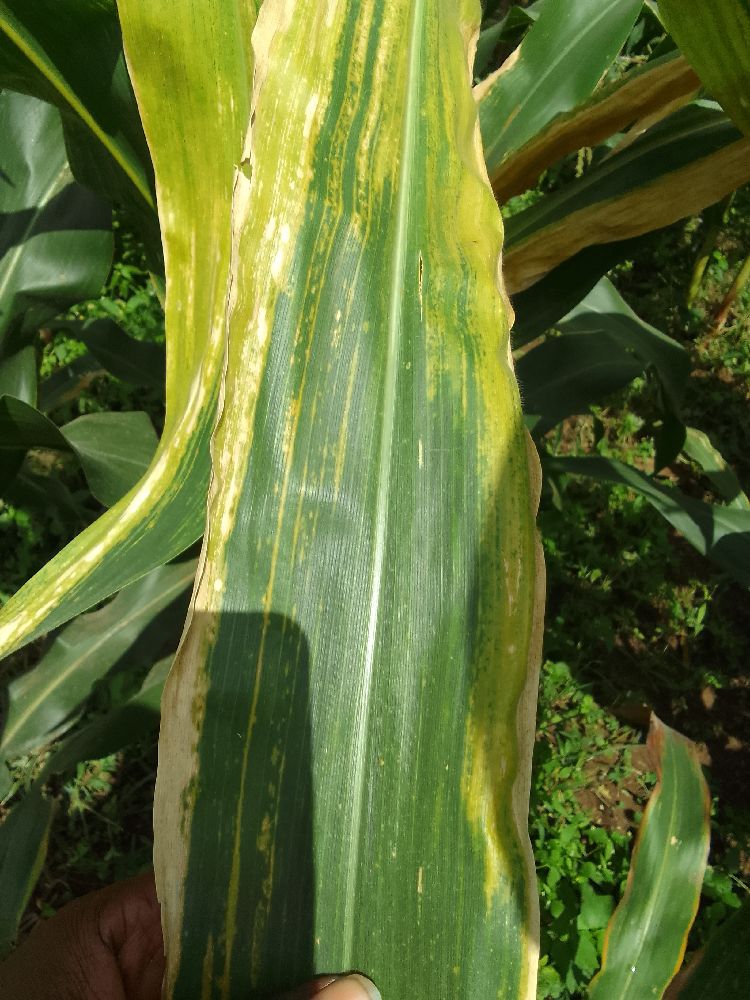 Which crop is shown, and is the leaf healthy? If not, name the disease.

maize, maize lethal necrosis
